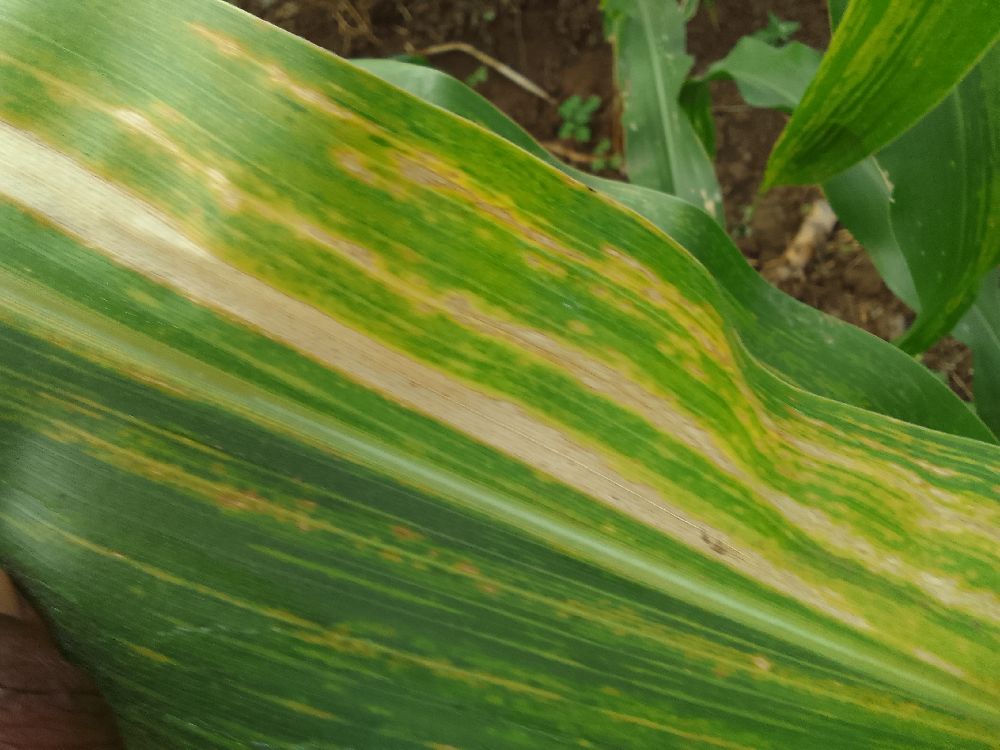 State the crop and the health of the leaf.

maize, maize lethal necrosis
